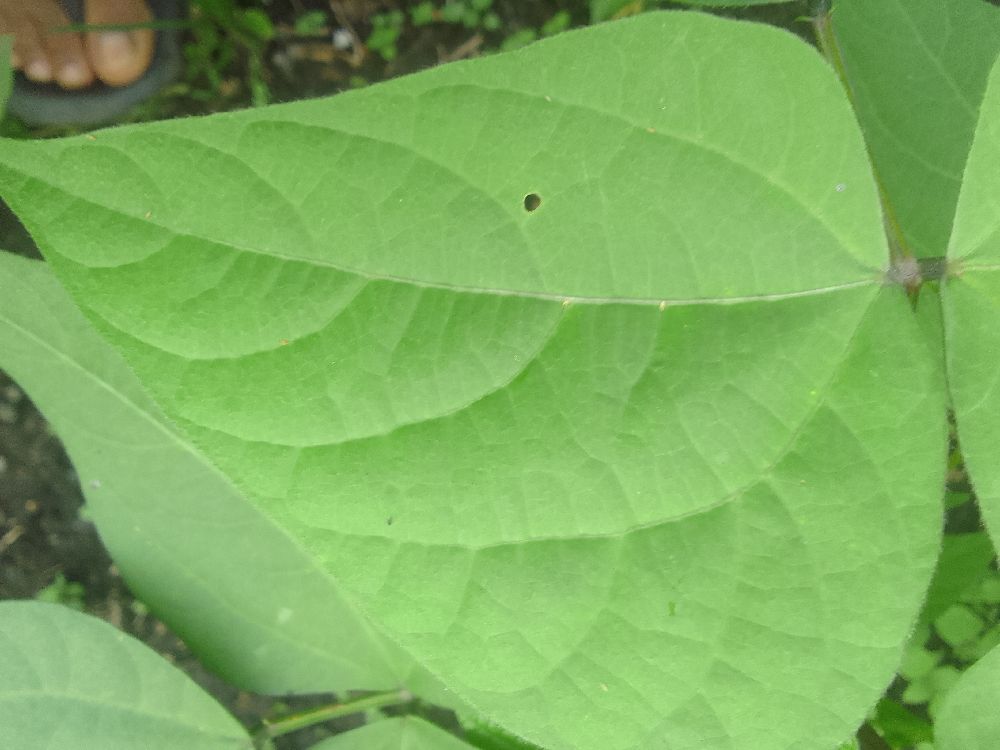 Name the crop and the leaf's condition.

common bean, healthy
